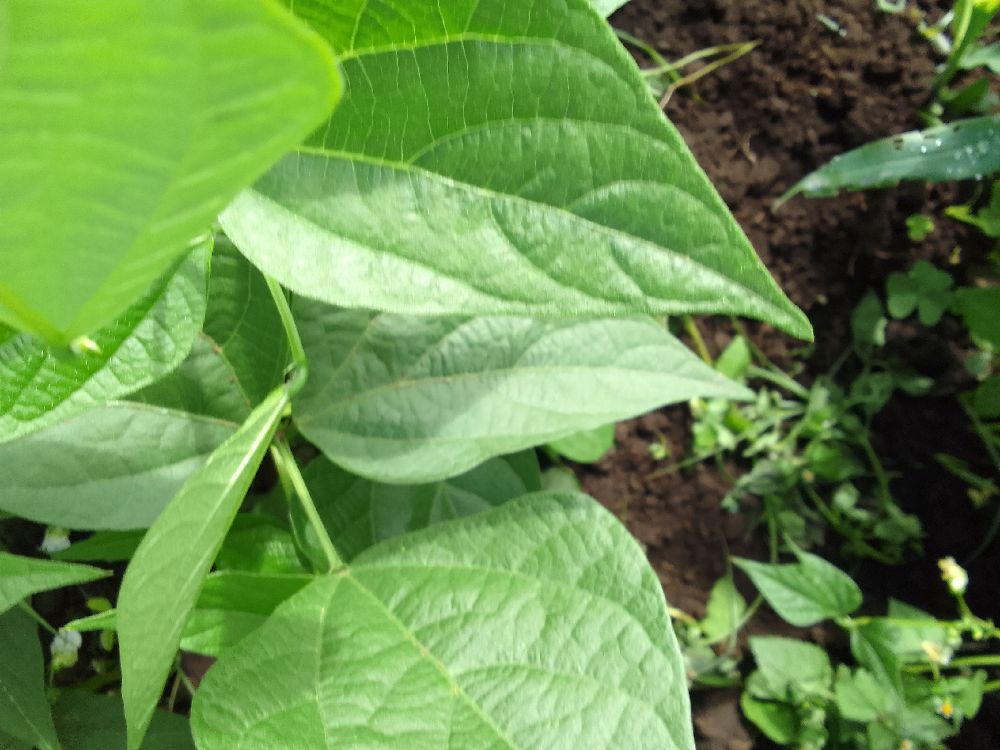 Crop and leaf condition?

common bean, healthy
